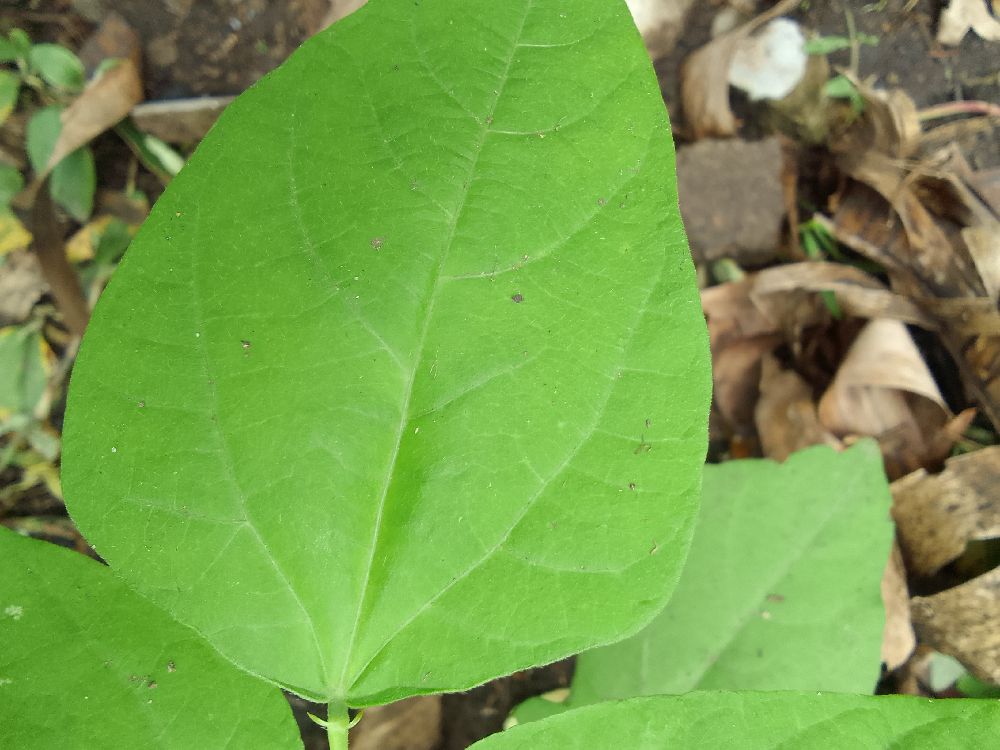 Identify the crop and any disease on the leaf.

common bean, healthy
